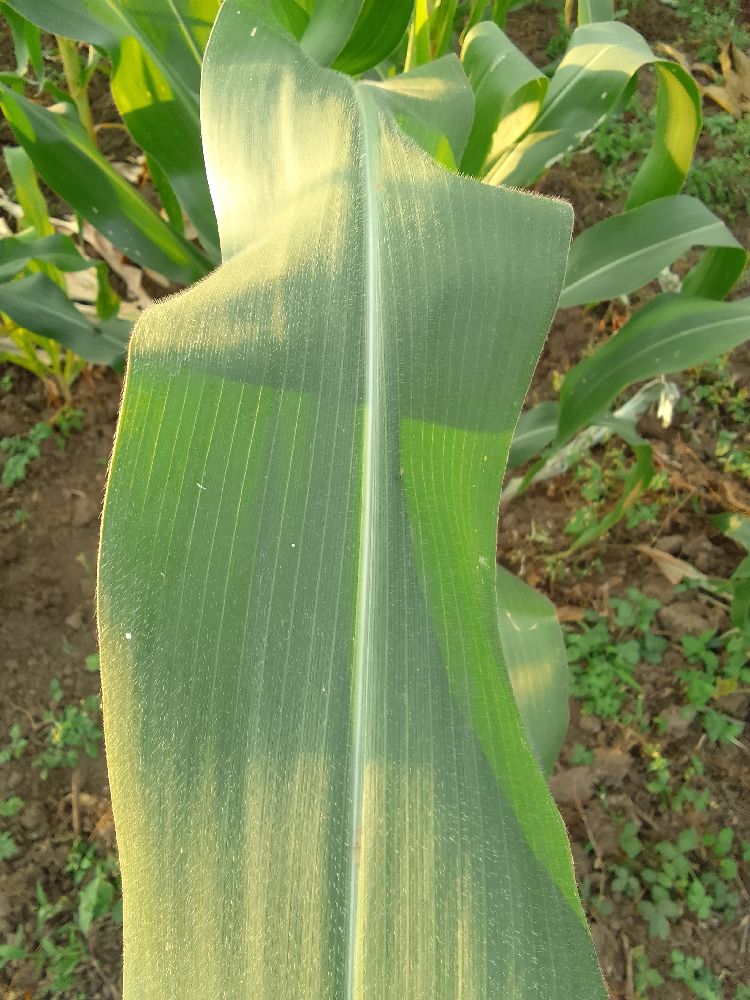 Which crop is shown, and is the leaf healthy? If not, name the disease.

maize, healthy
